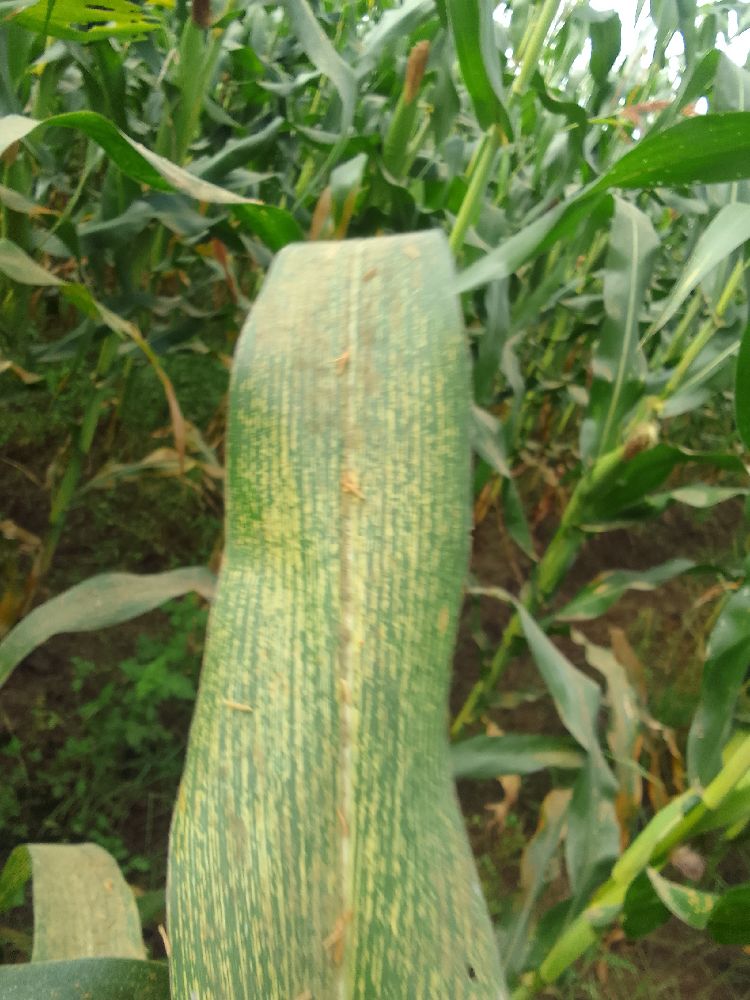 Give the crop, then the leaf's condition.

maize, maize streak virus
